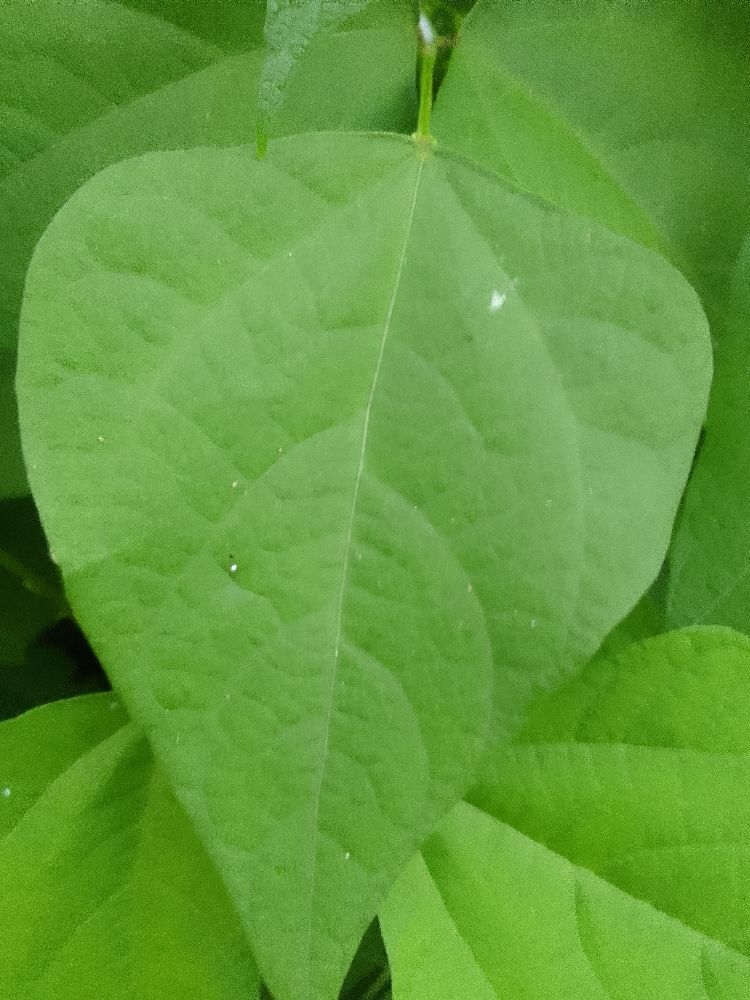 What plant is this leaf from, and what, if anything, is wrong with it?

common bean, healthy
